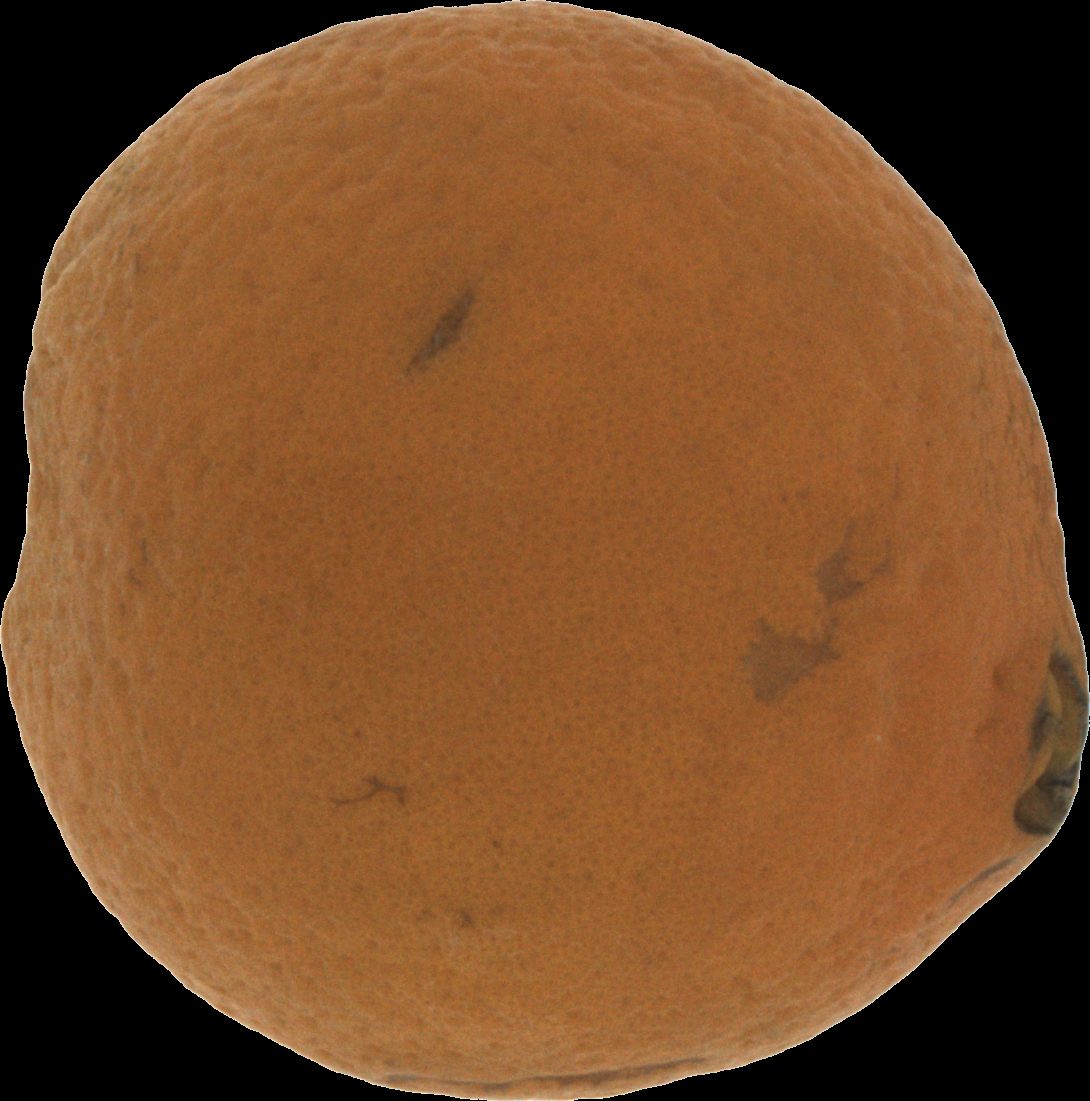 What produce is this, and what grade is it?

orange, bad
